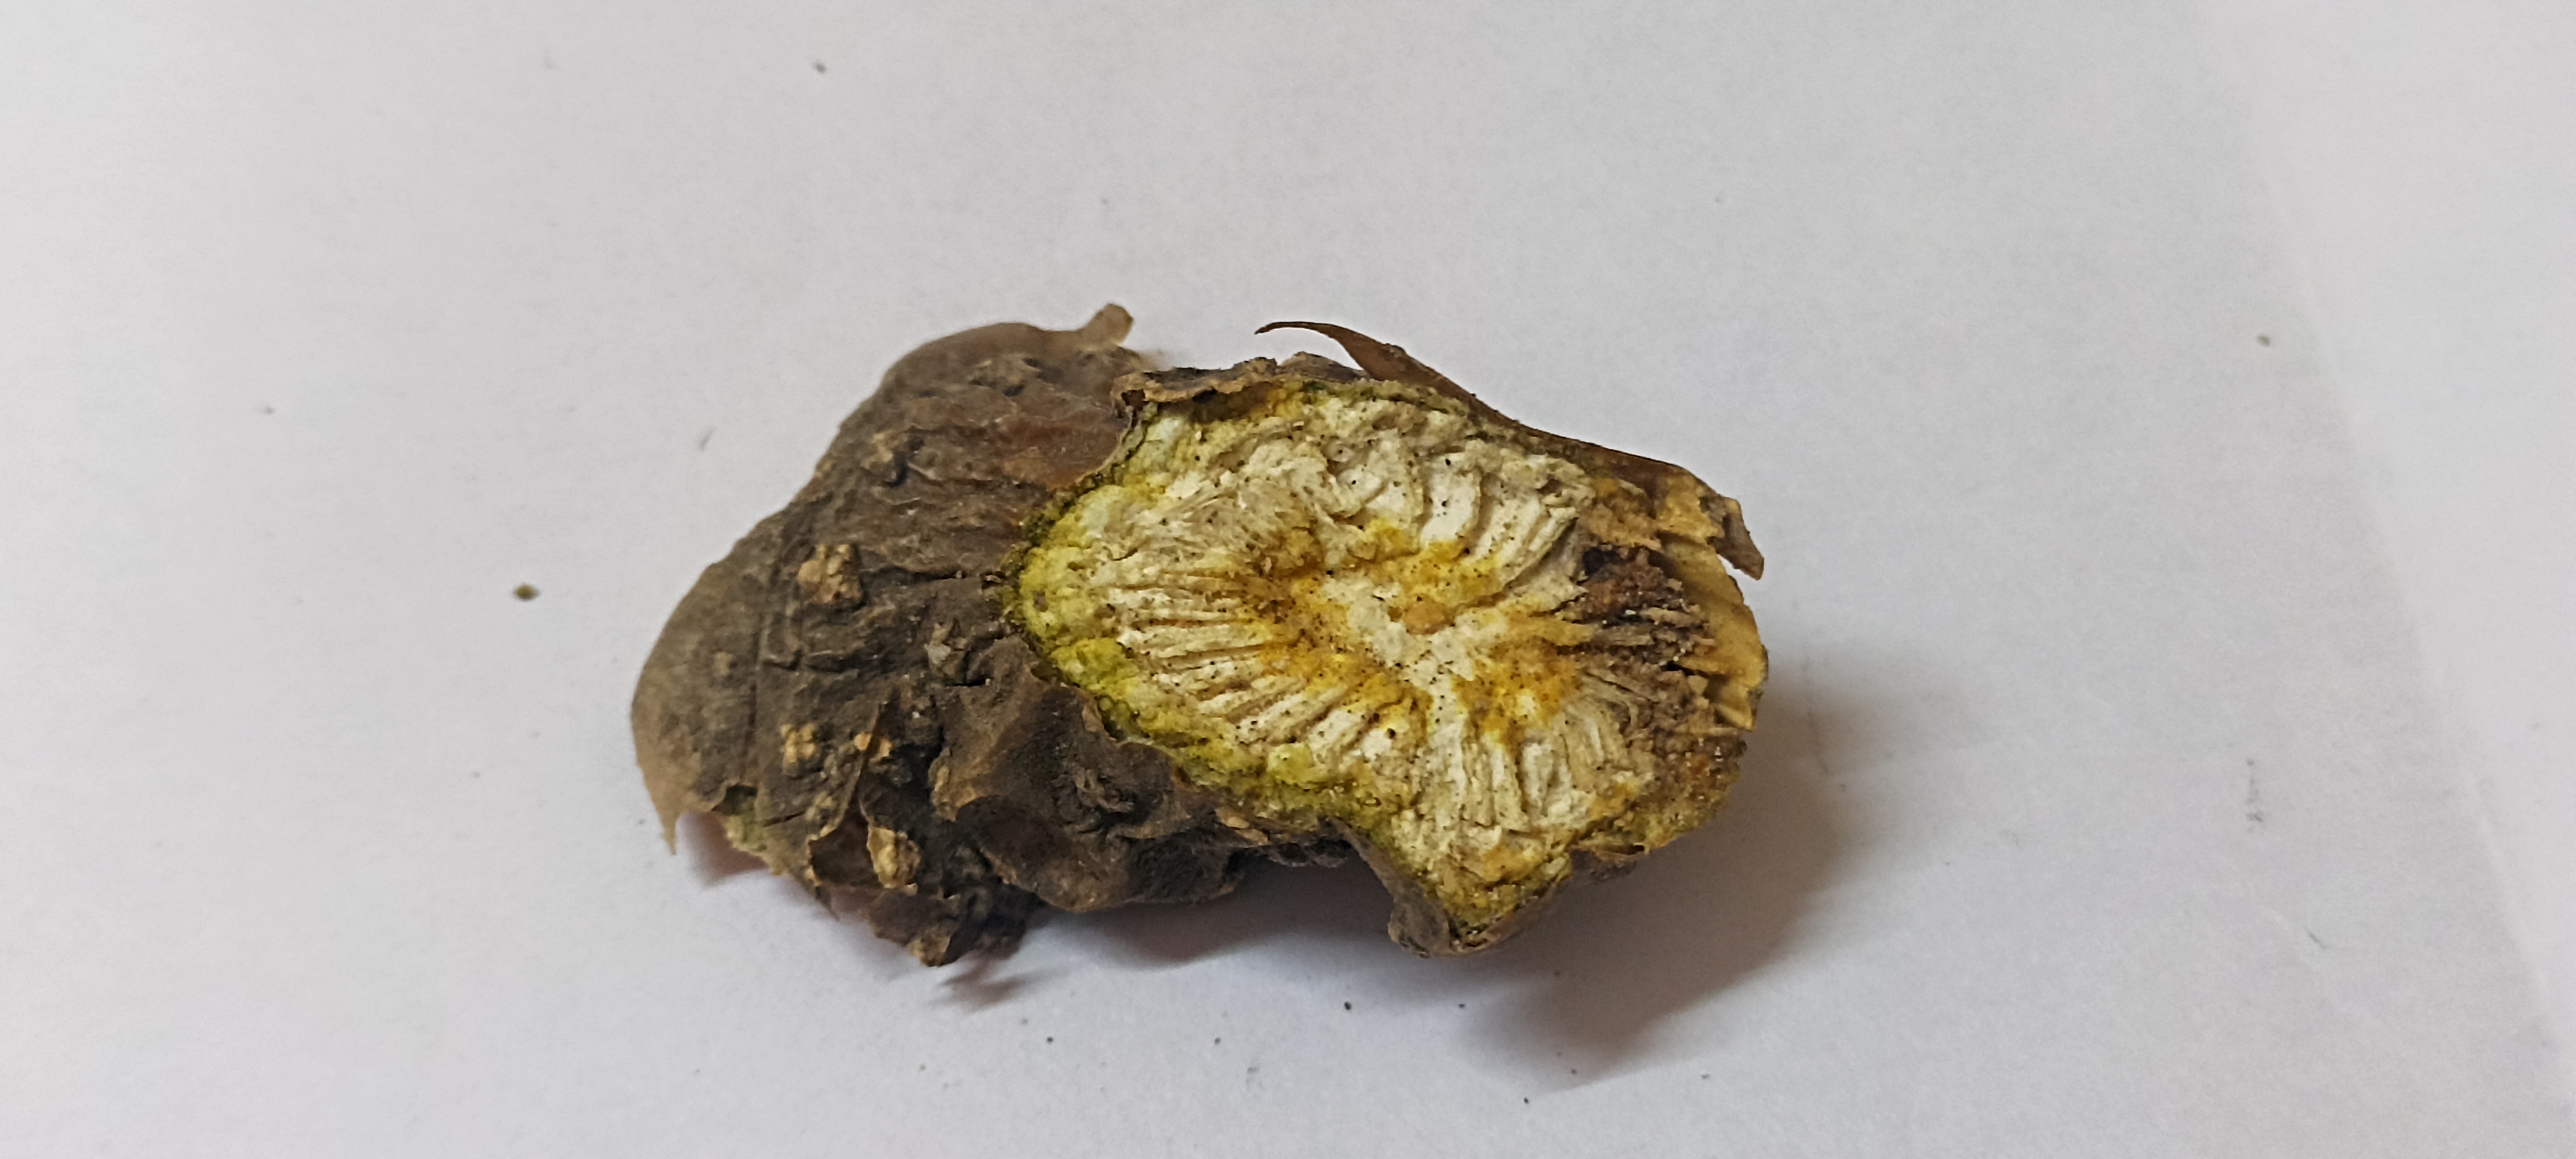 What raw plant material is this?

gulvel
